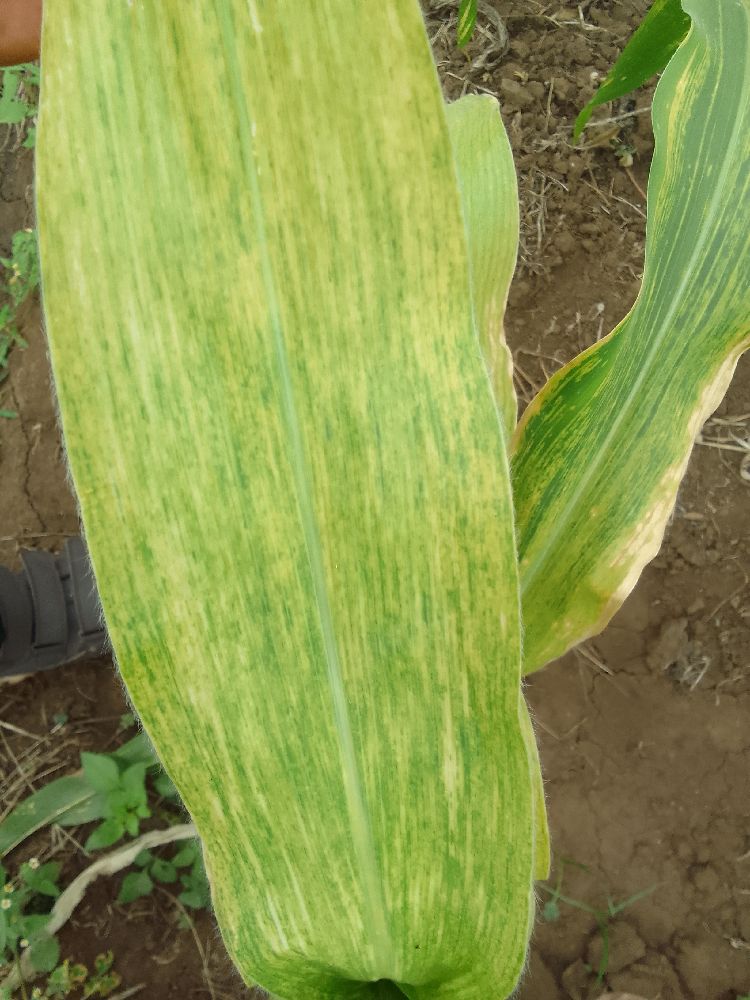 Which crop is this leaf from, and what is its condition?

maize, maize lethal necrosis
